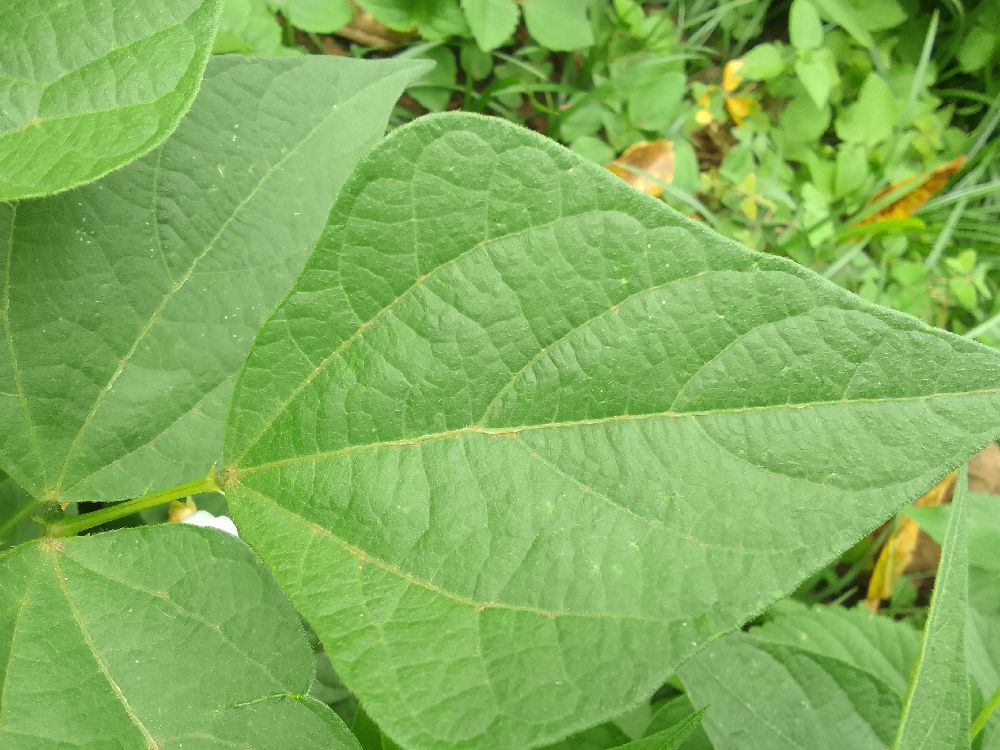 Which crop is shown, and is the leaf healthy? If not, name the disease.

common bean, healthy
